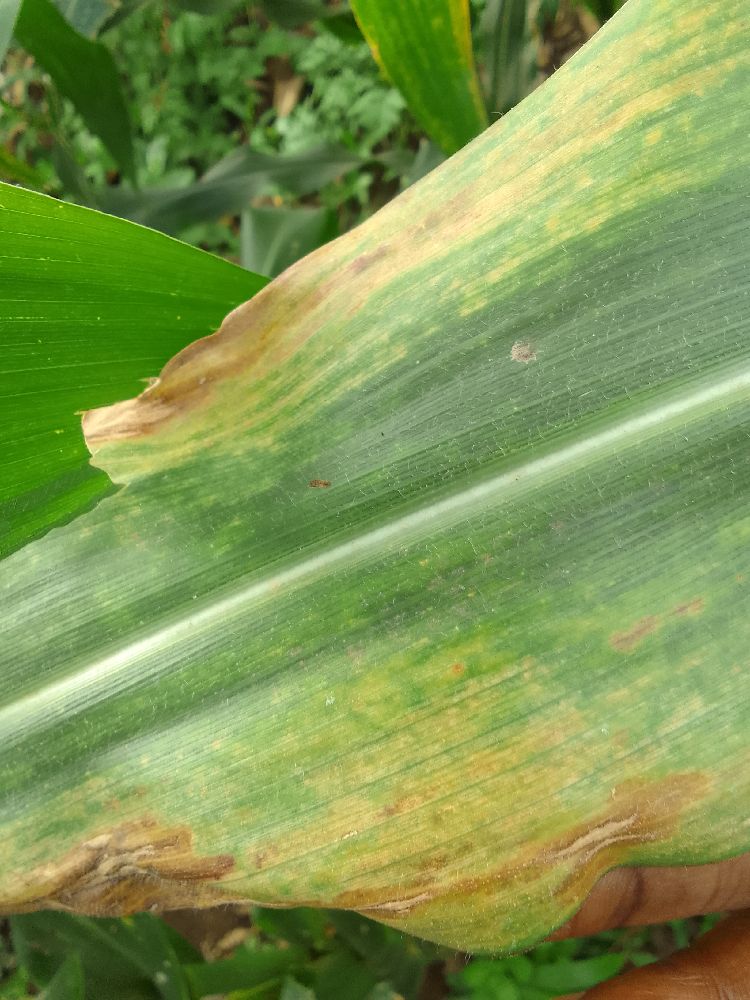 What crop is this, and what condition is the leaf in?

maize, maize lethal necrosis
